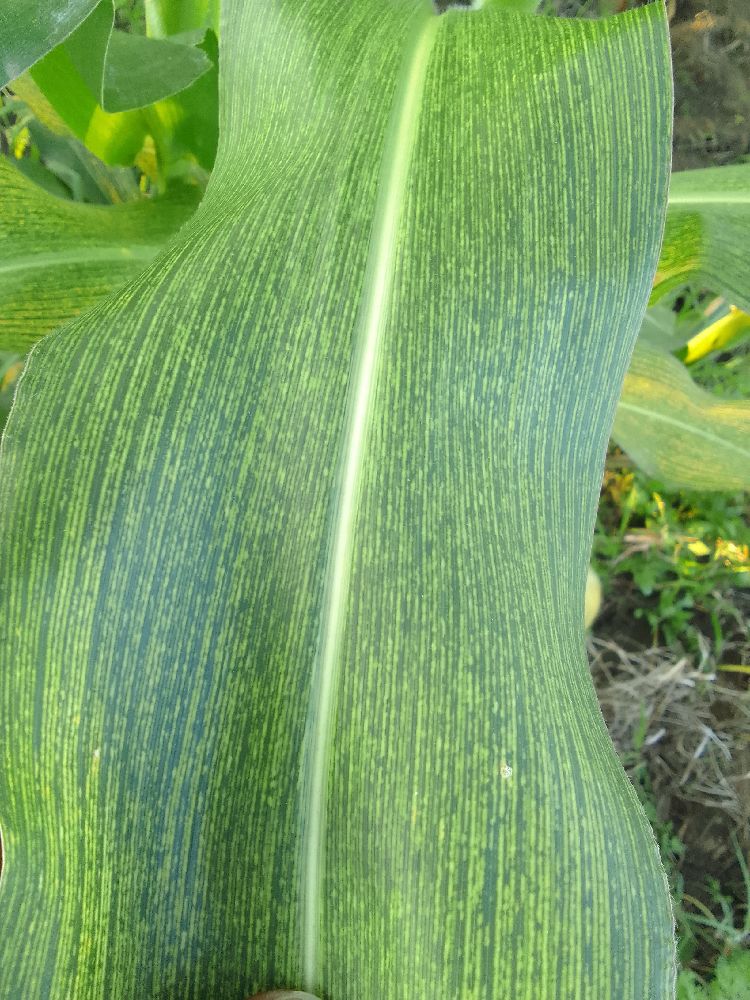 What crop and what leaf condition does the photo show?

maize, maize streak virus
